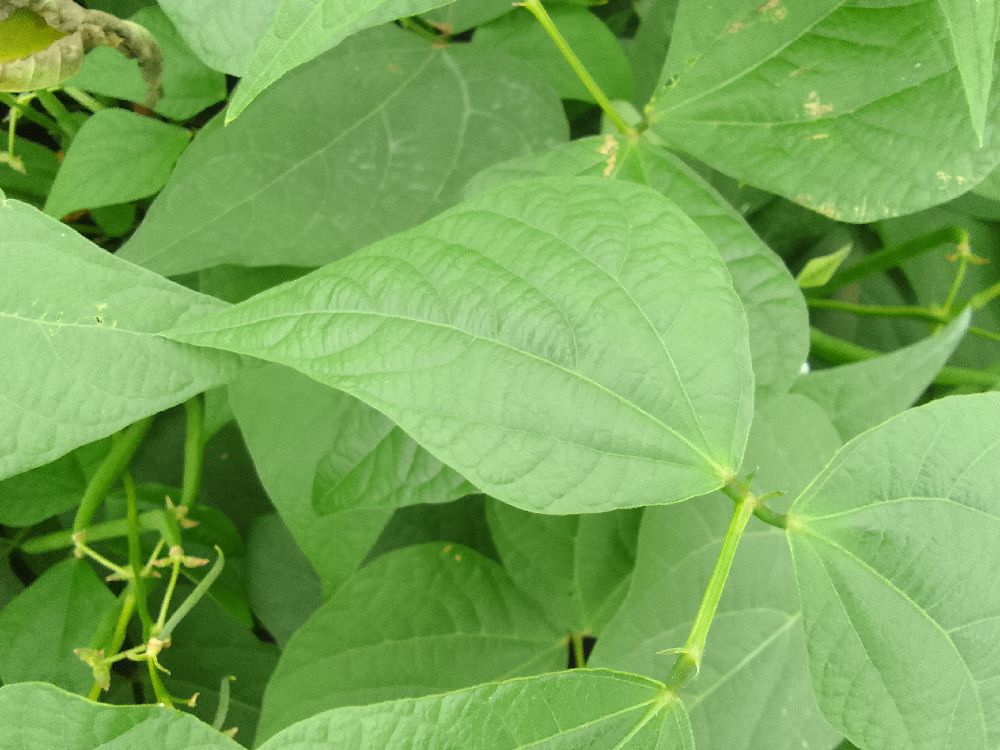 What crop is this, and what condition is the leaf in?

common bean, healthy
